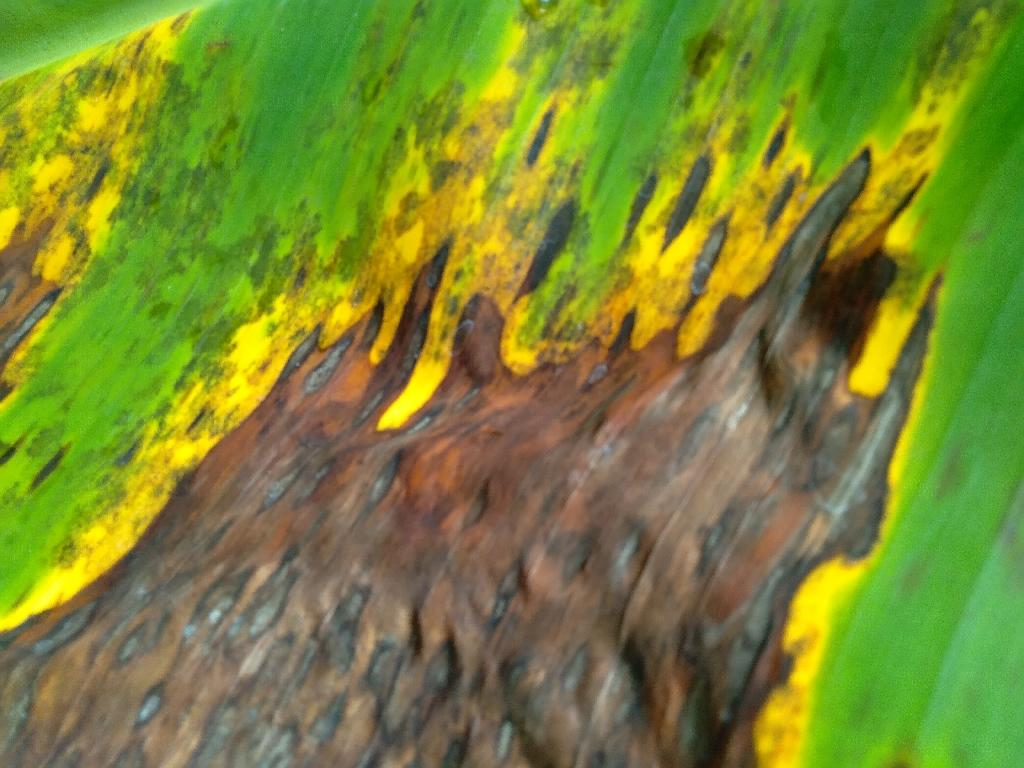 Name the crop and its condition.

banana, black sigatoka
